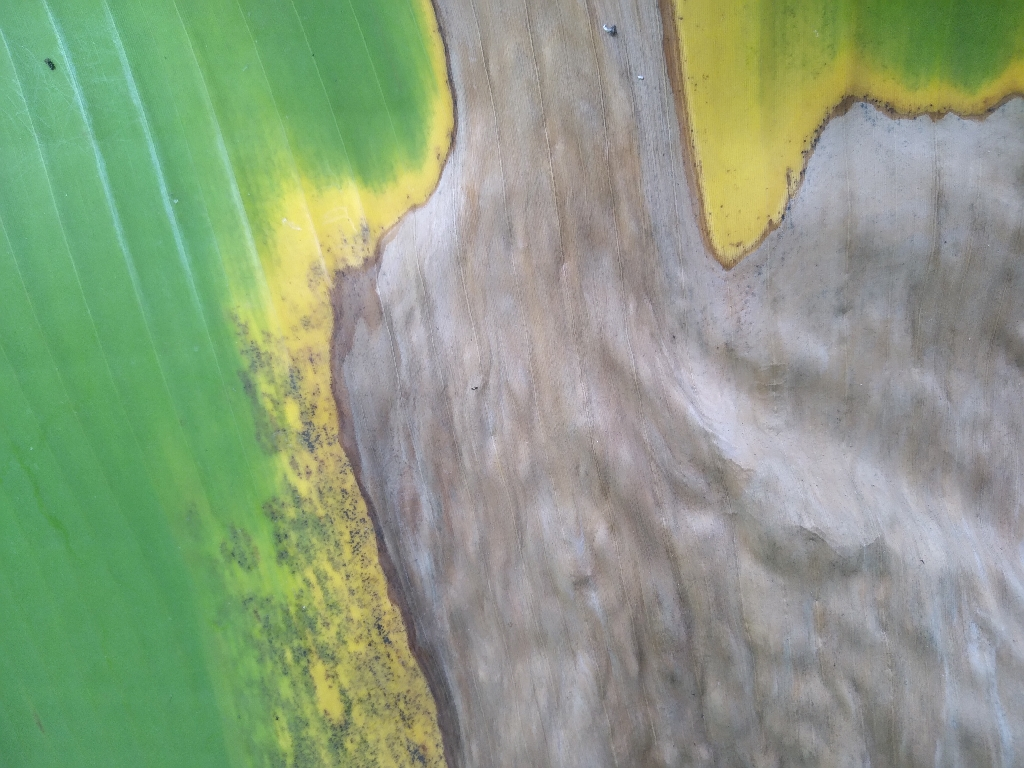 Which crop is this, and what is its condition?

banana, black sigatoka
